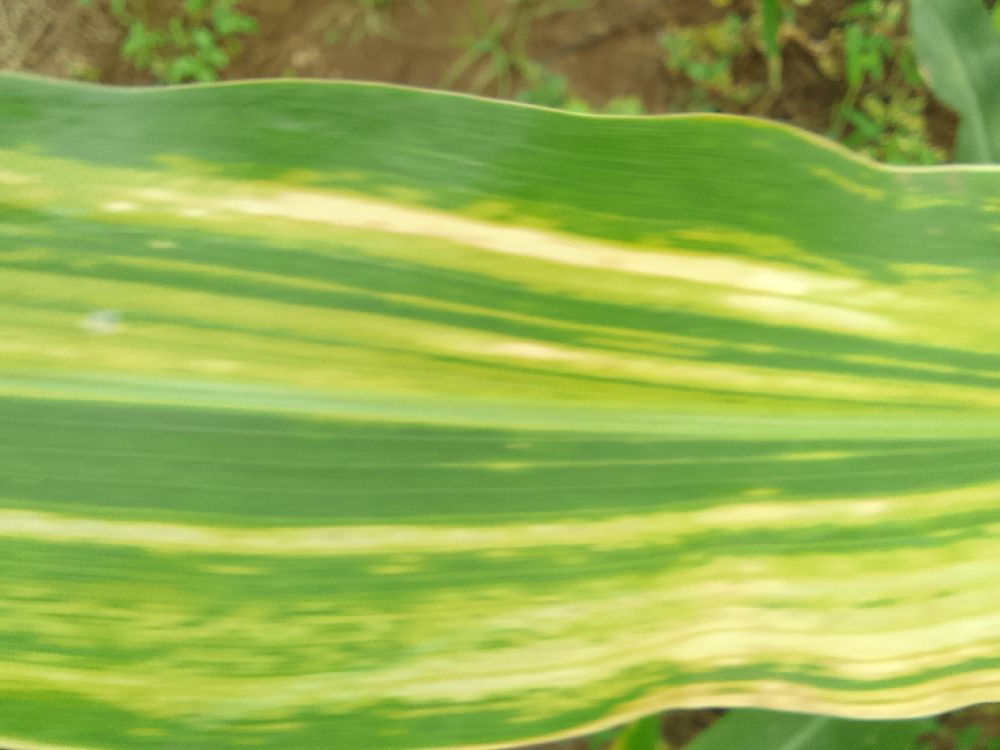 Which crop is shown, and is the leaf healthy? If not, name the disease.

maize, maize lethal necrosis
